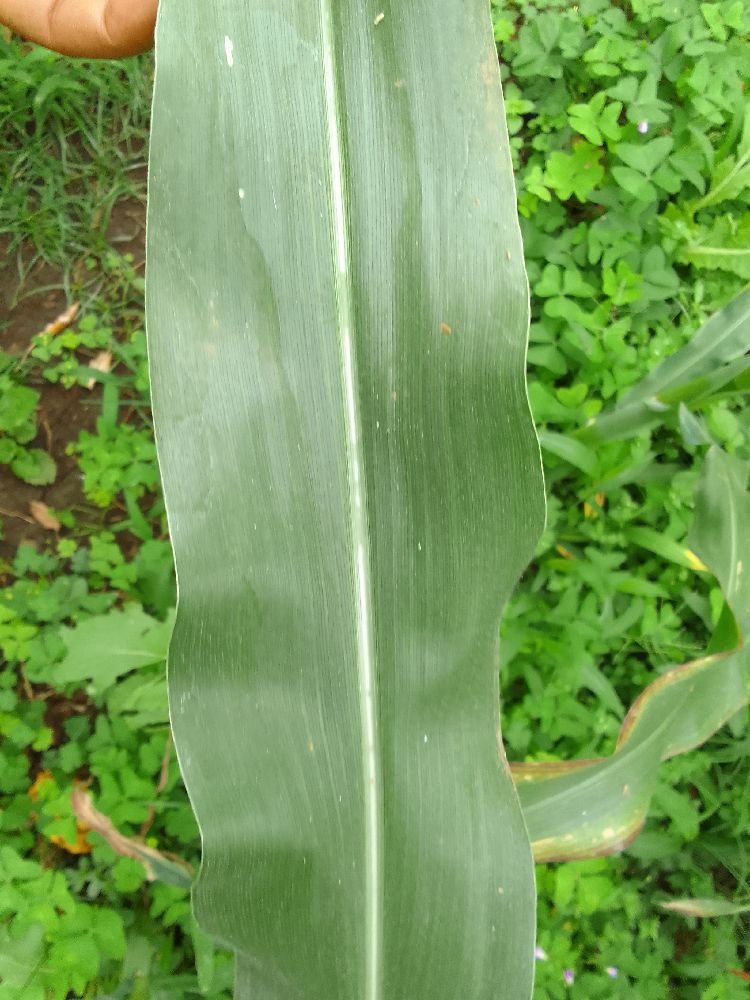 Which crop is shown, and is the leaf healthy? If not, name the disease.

maize, healthy
